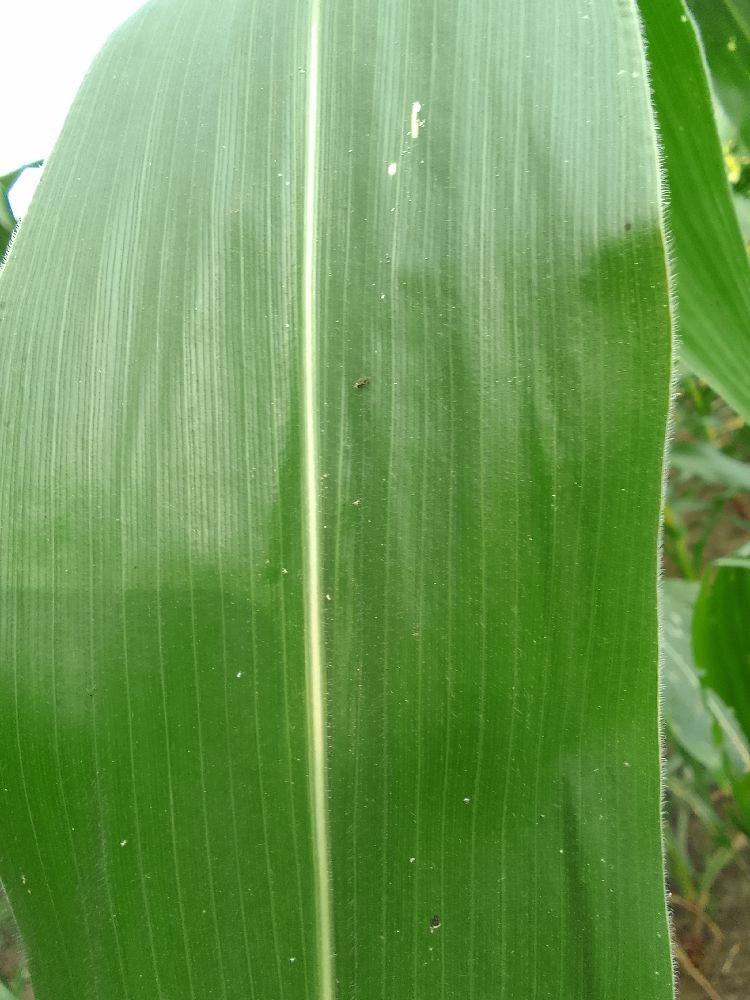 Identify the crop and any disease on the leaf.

maize, healthy
